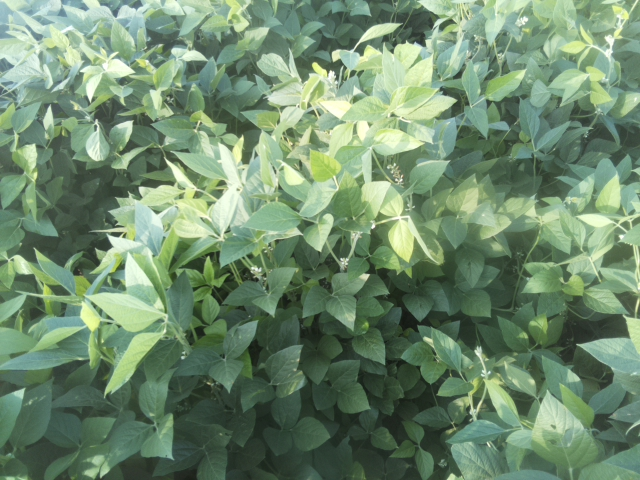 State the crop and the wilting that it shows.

soybean, leaflets folding inward at secondary pulvinus with no turgor loss in leaflets or petioles
